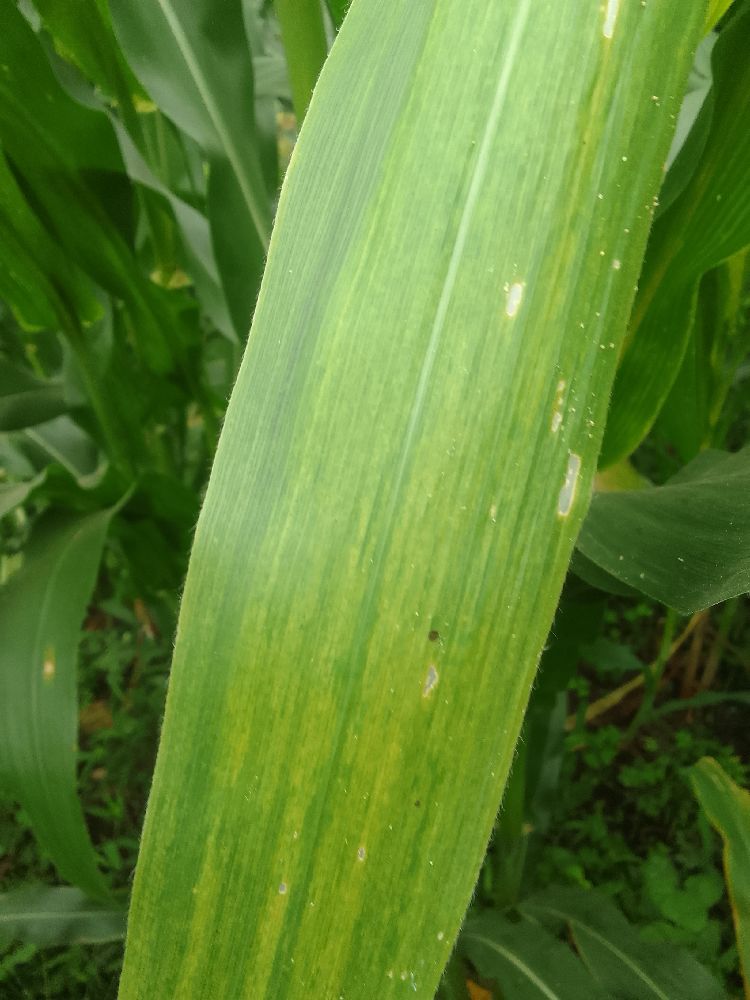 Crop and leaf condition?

maize, maize lethal necrosis
